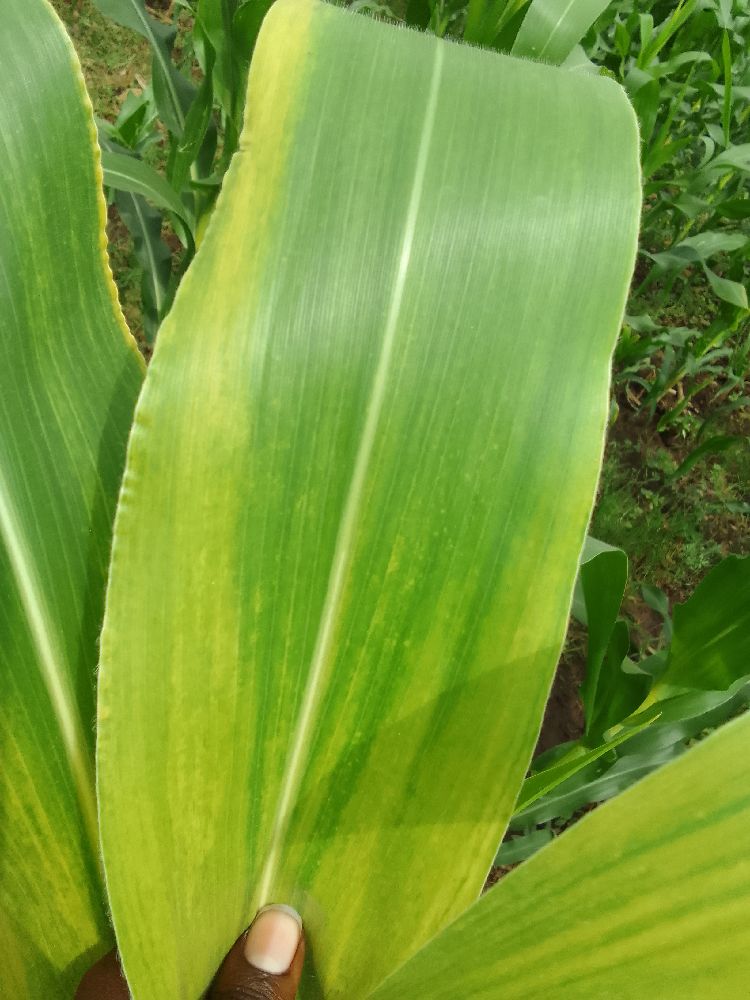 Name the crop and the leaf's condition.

maize, maize lethal necrosis
